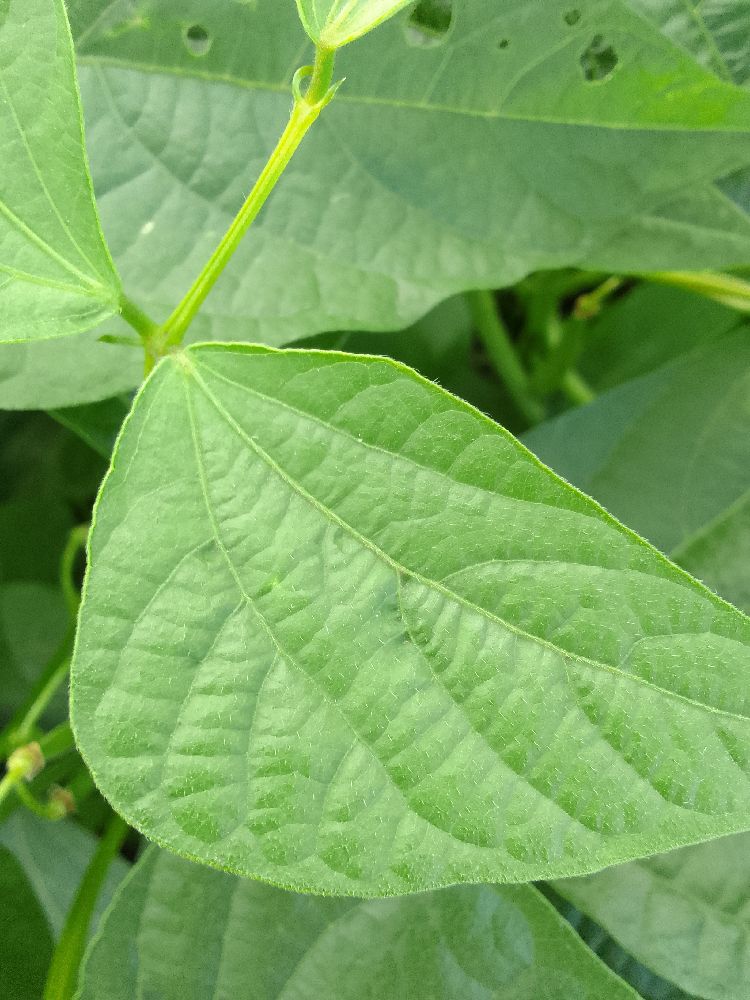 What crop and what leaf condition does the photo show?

common bean, healthy
